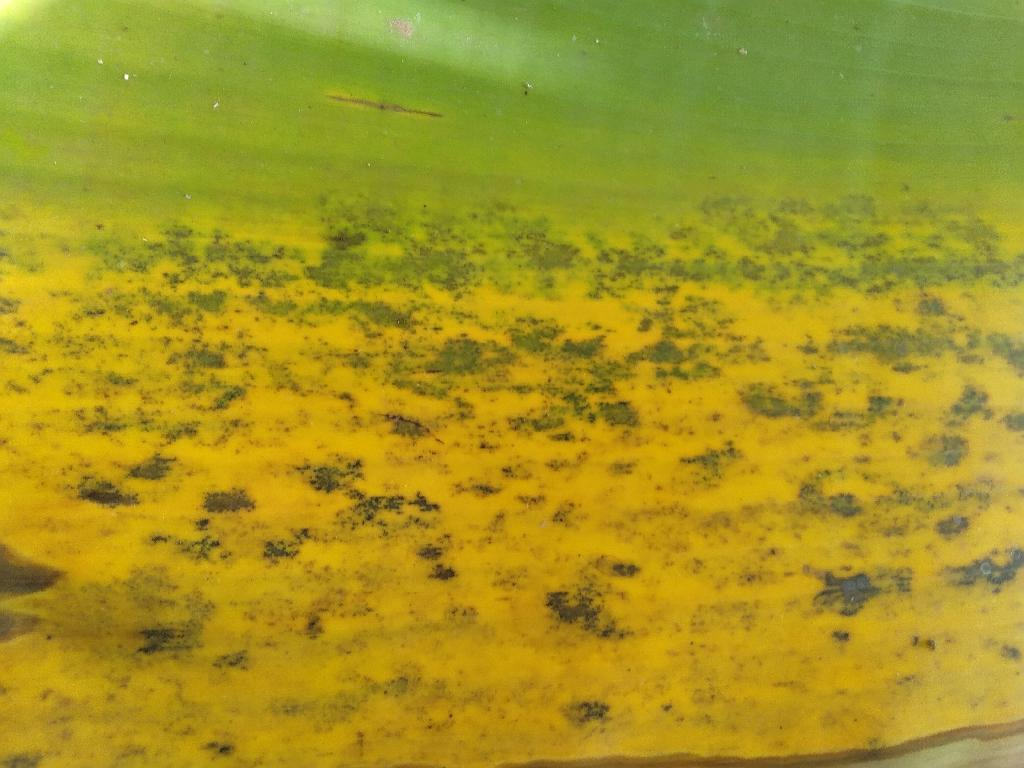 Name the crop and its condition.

banana, black sigatoka
